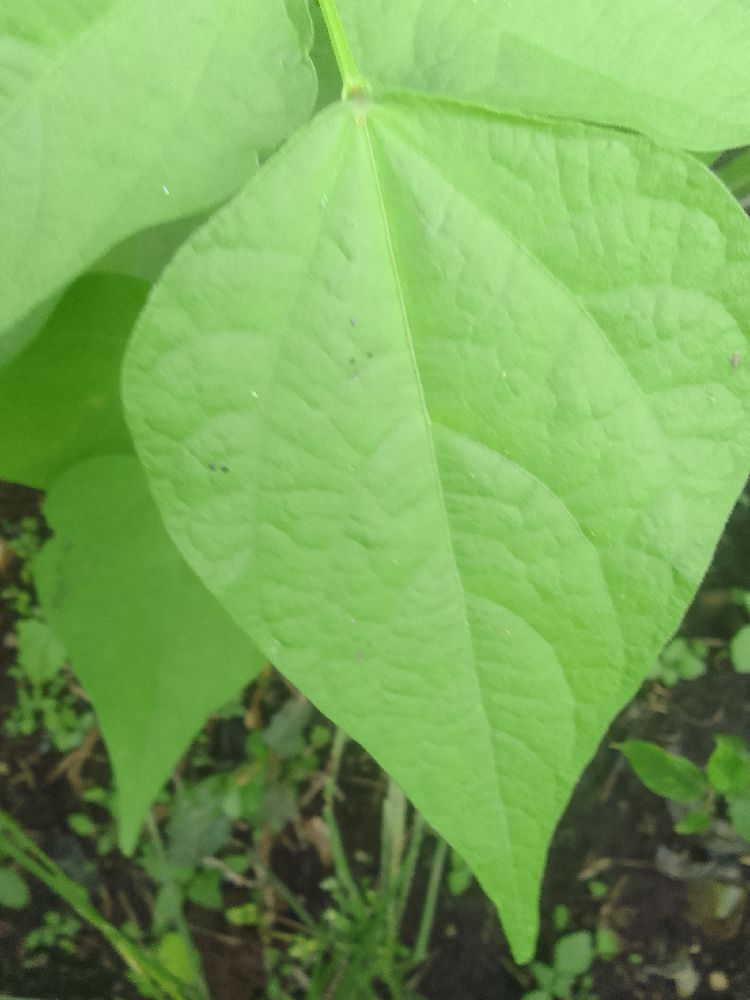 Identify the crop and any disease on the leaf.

common bean, healthy
